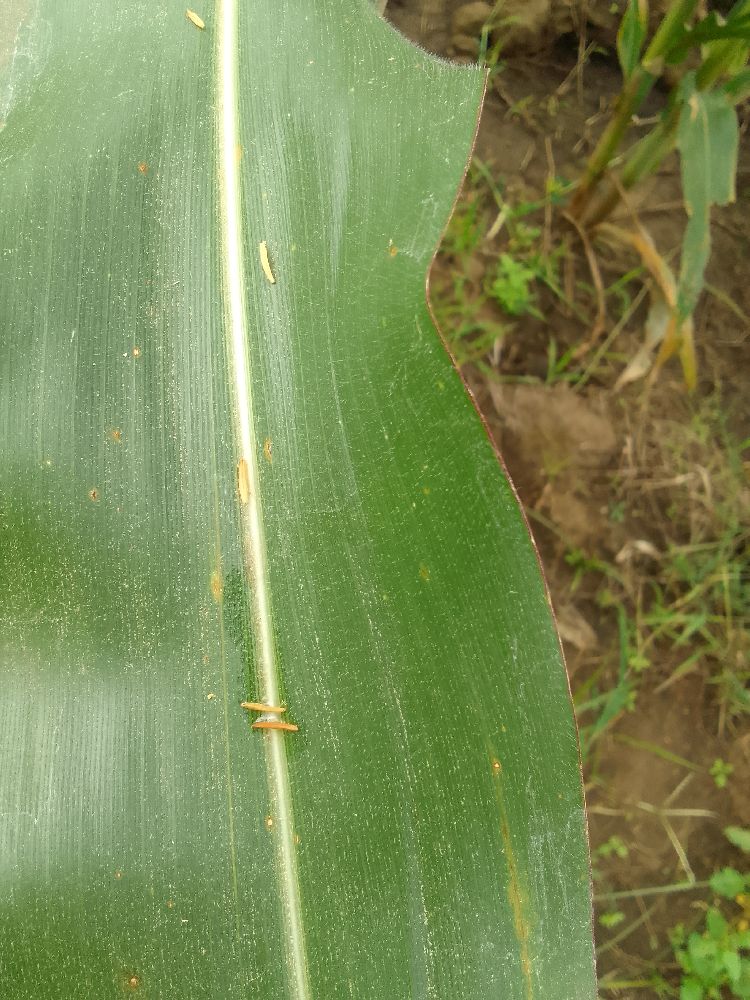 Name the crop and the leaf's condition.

maize, healthy
